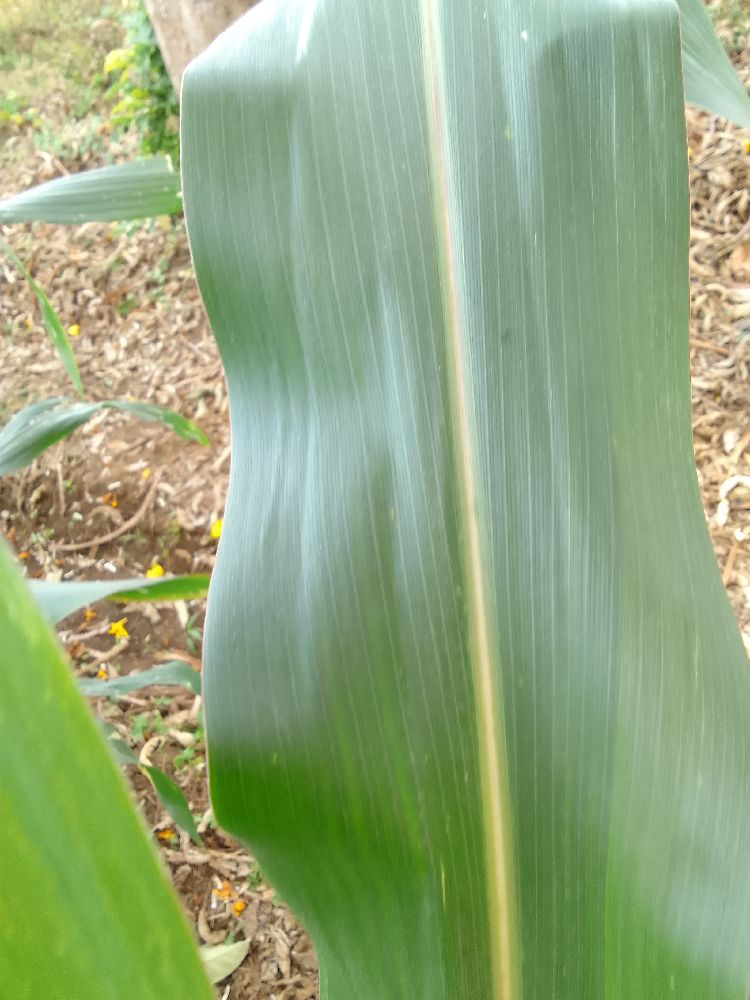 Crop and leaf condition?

maize, healthy
